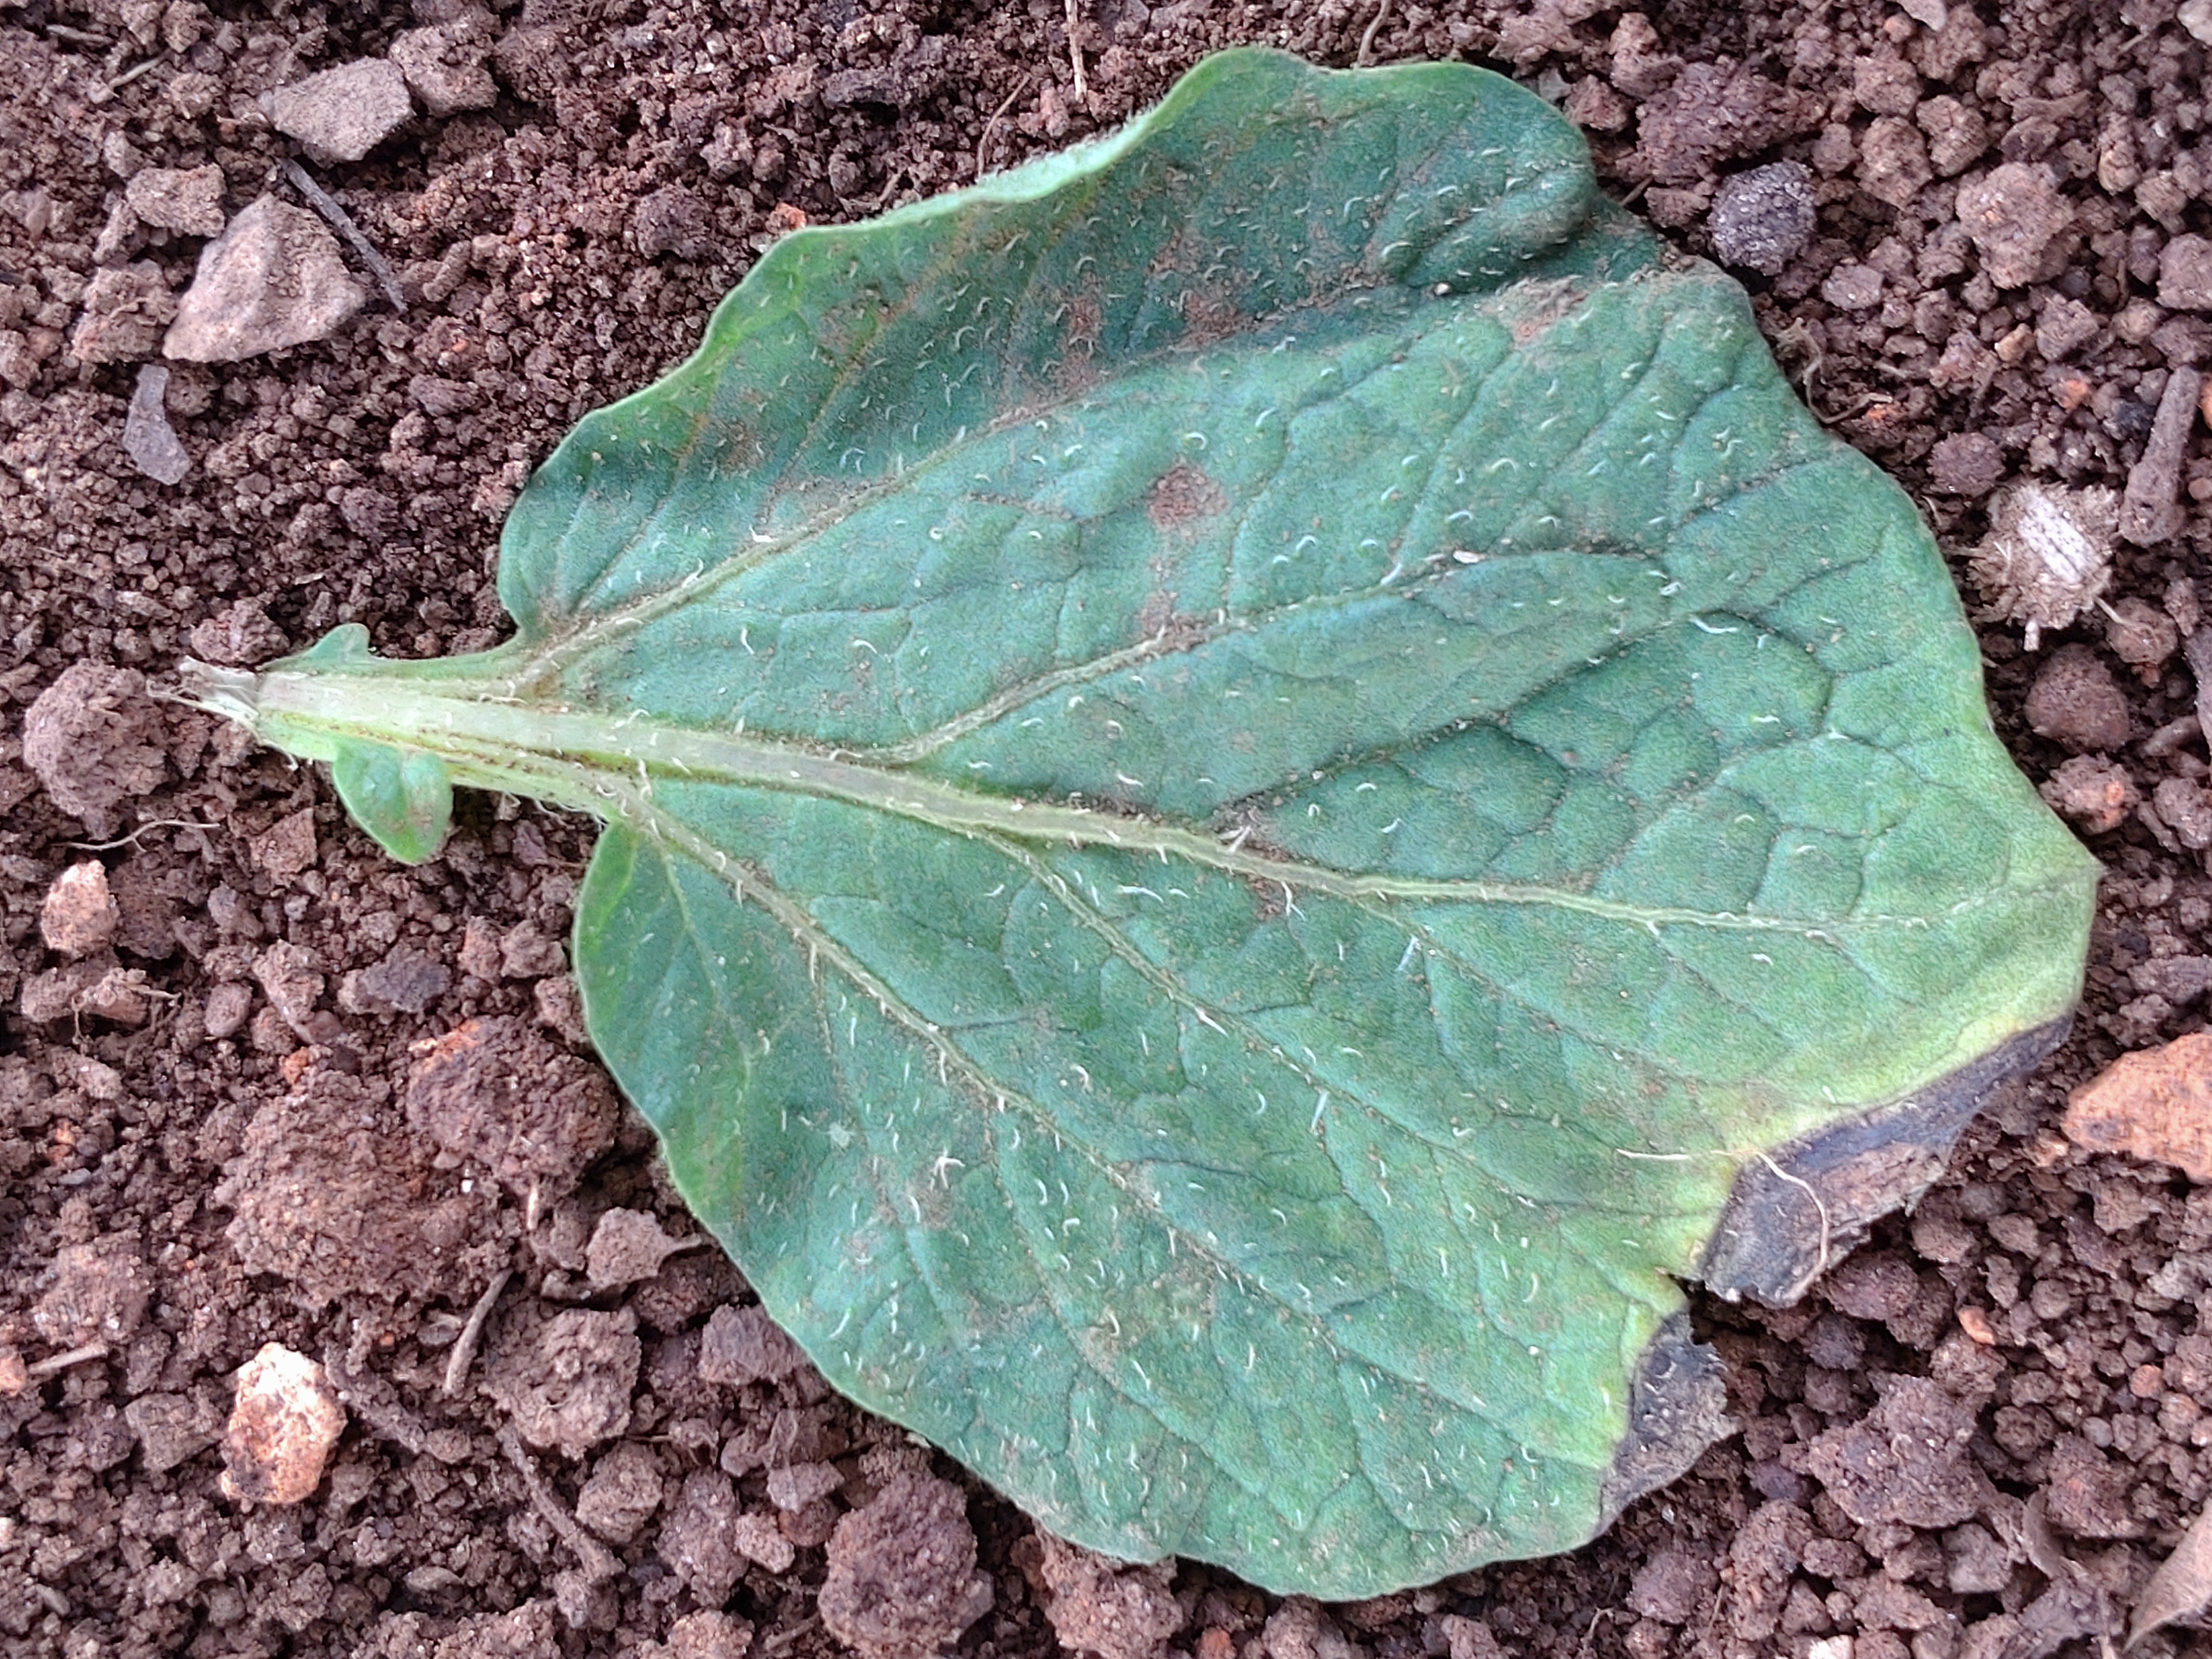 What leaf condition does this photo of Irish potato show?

early blight
